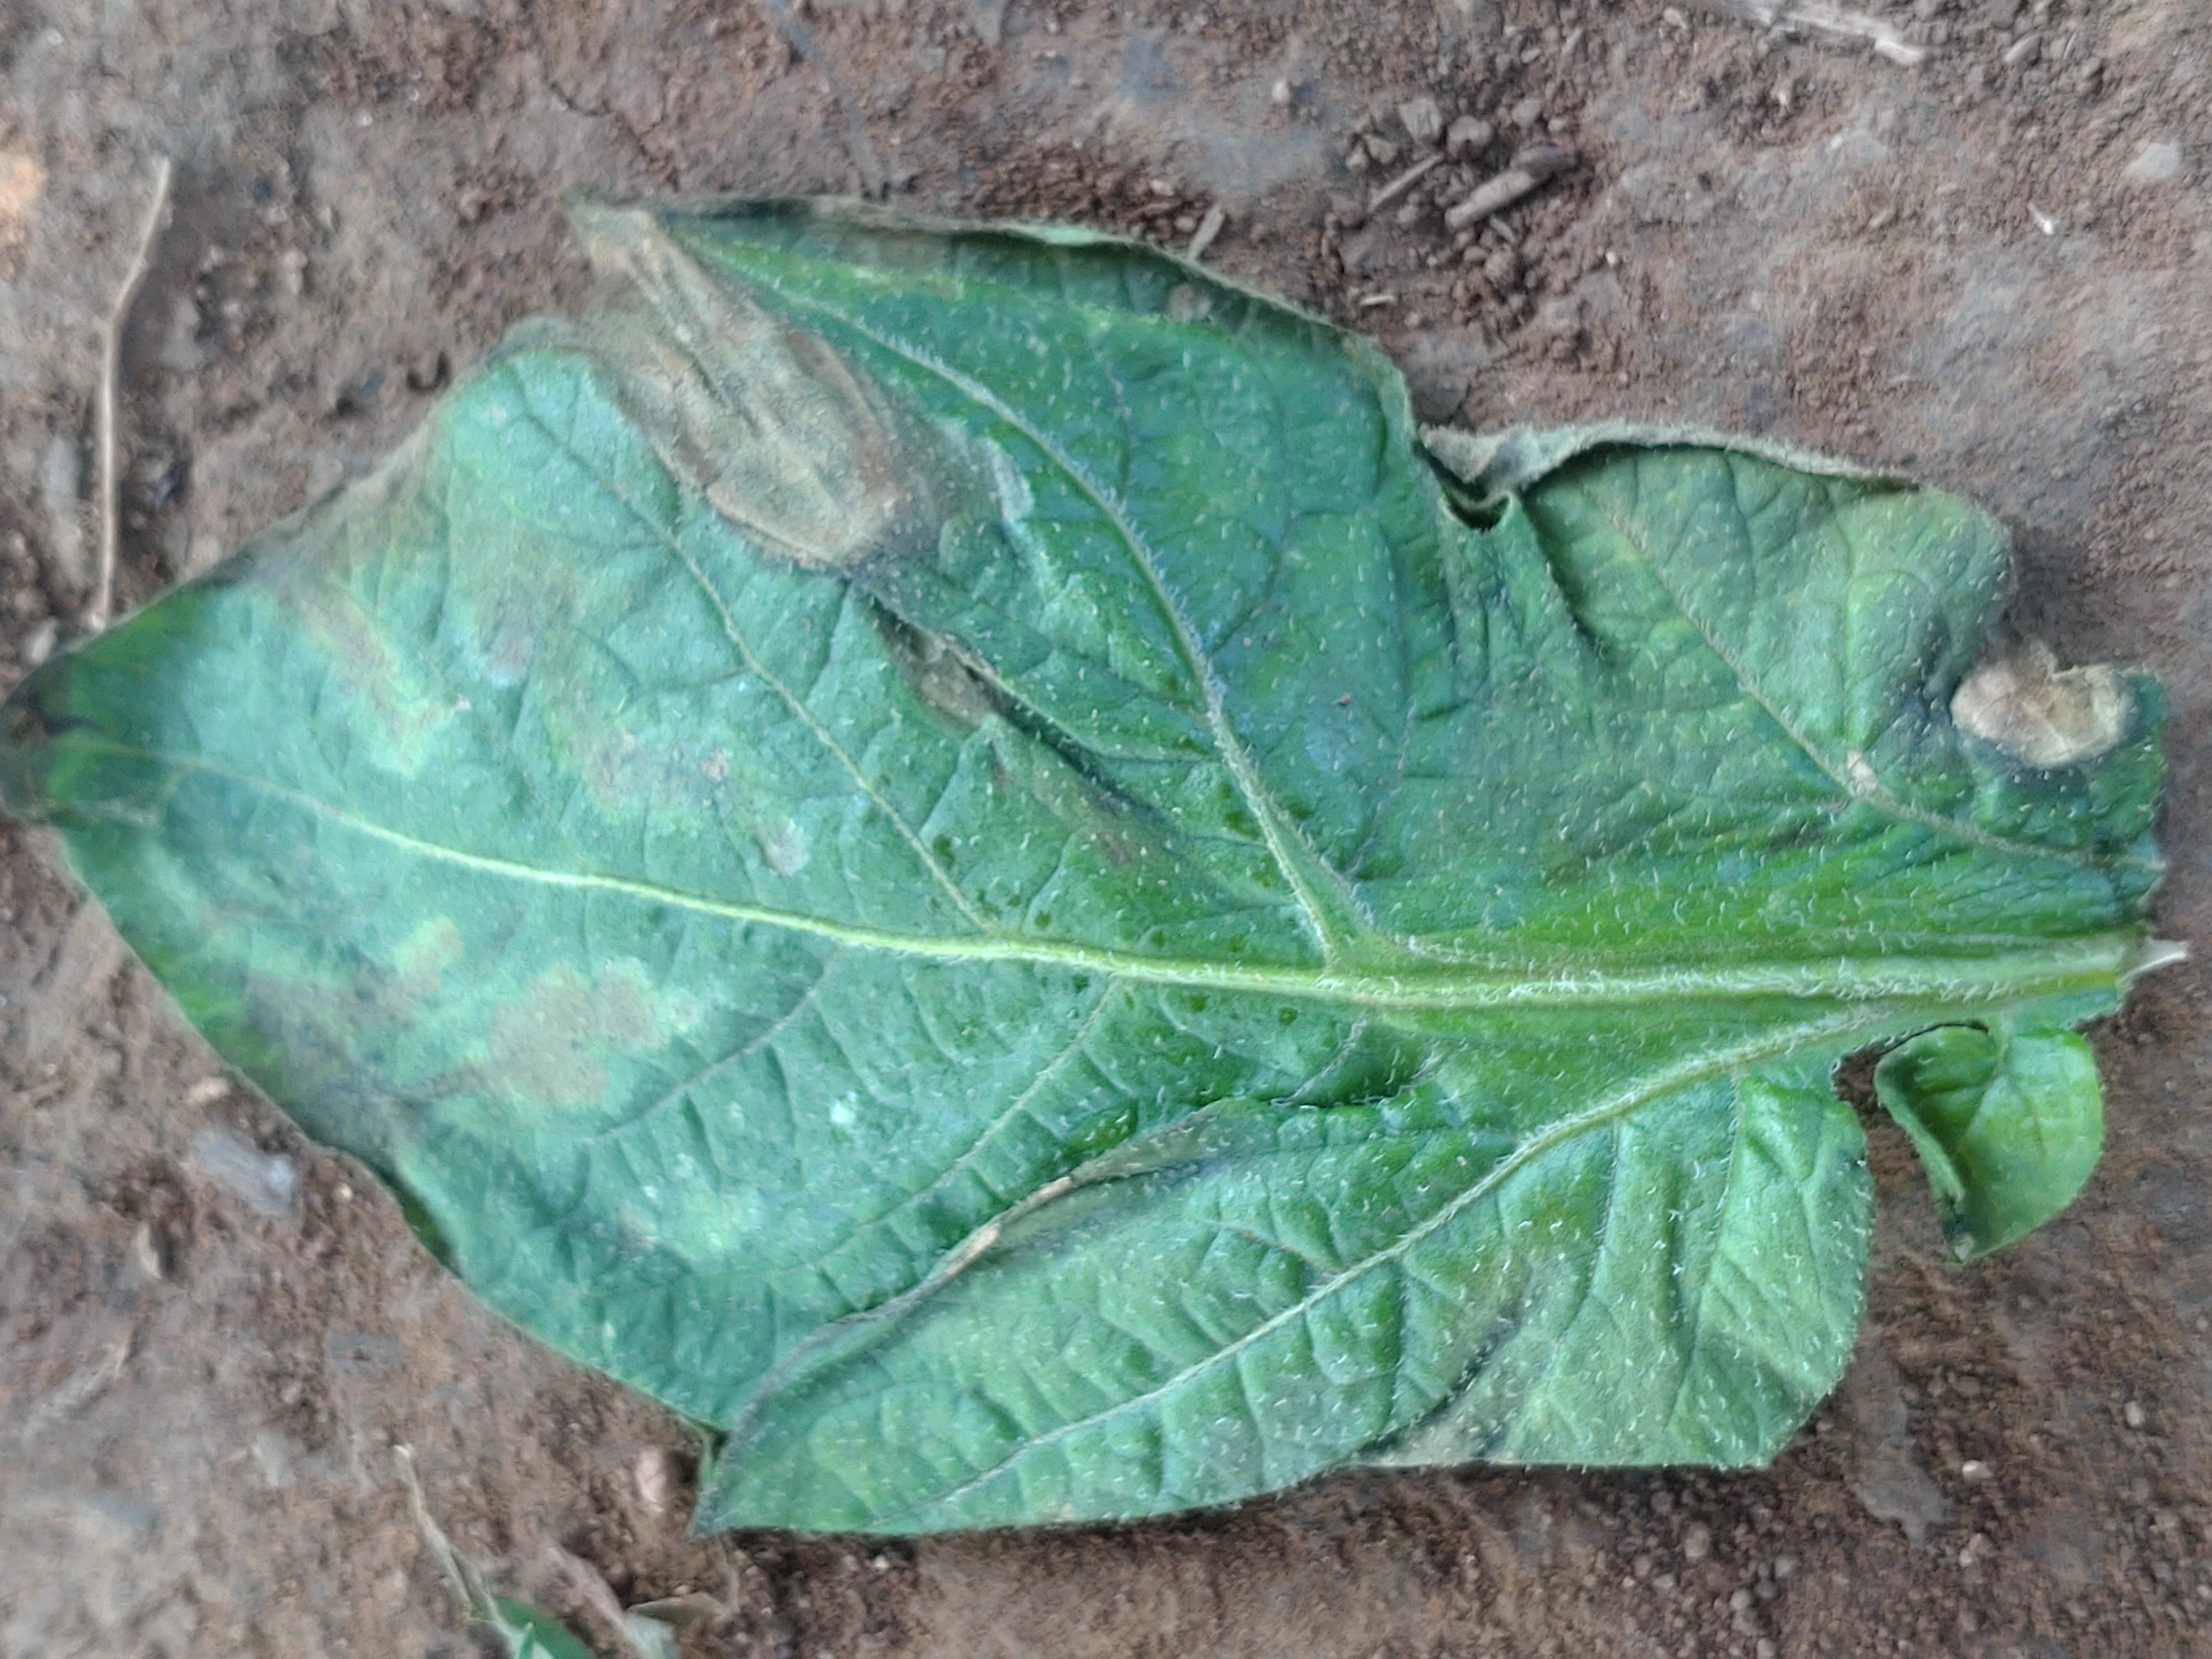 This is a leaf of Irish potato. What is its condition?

early blight
